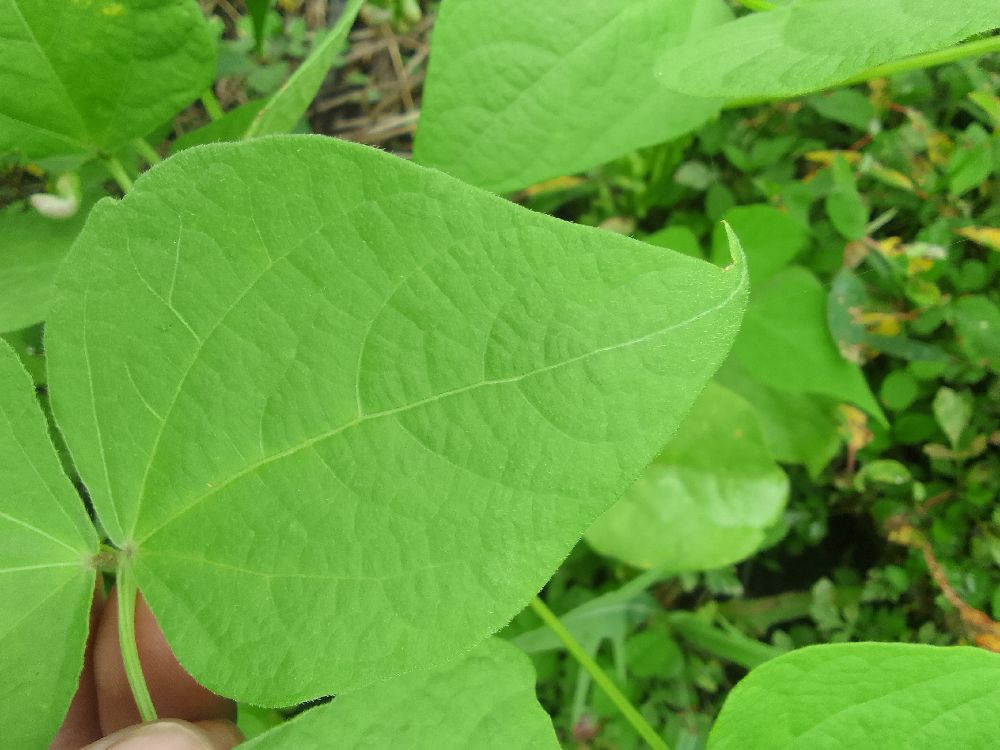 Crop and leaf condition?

common bean, healthy
